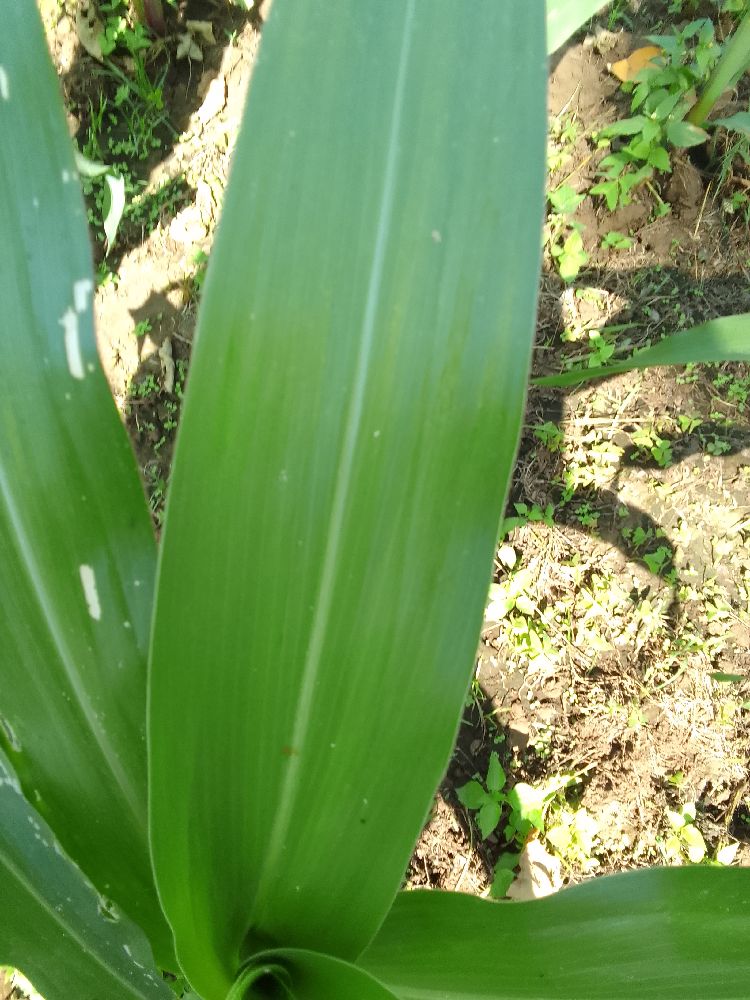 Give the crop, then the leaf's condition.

maize, healthy
